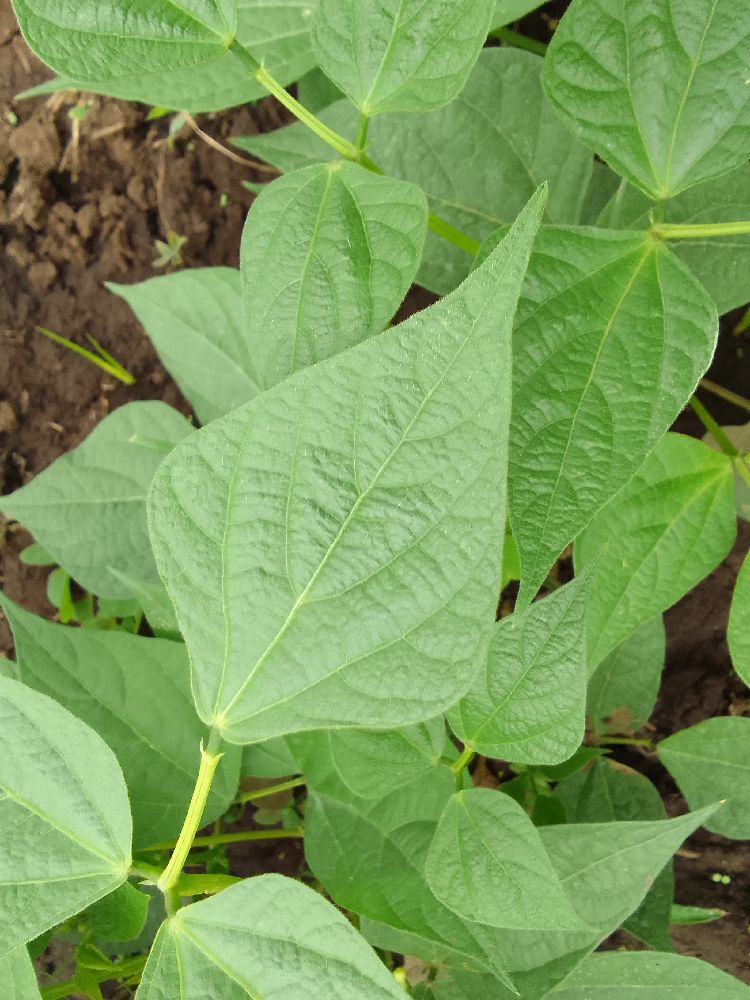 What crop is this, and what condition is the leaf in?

common bean, healthy
